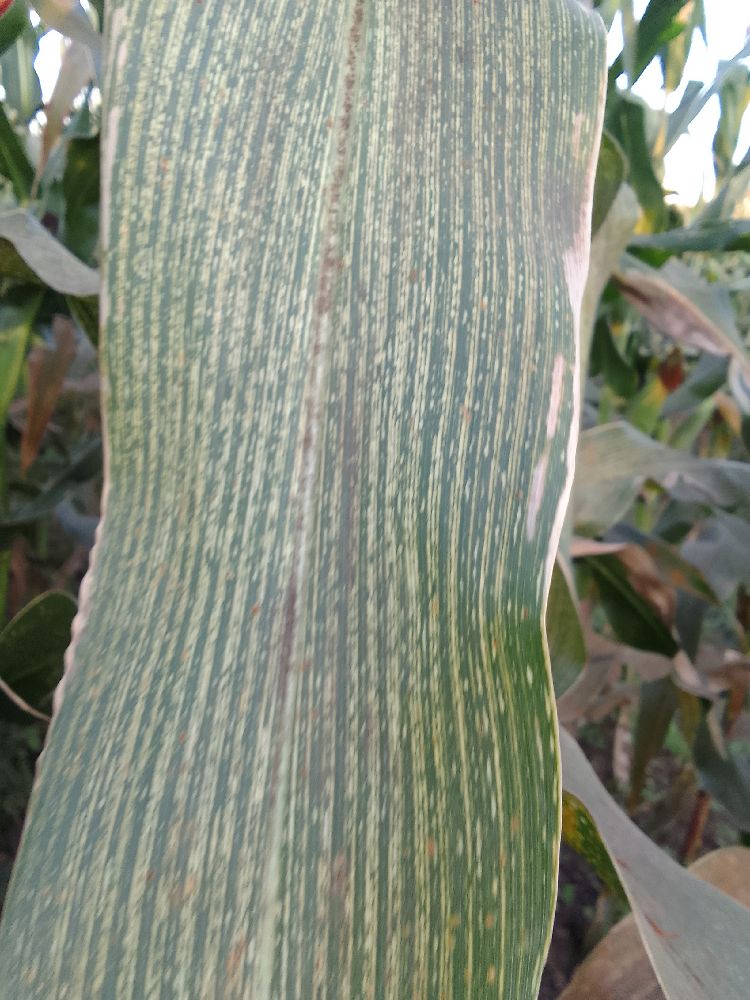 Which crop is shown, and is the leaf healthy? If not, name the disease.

maize, maize streak virus
